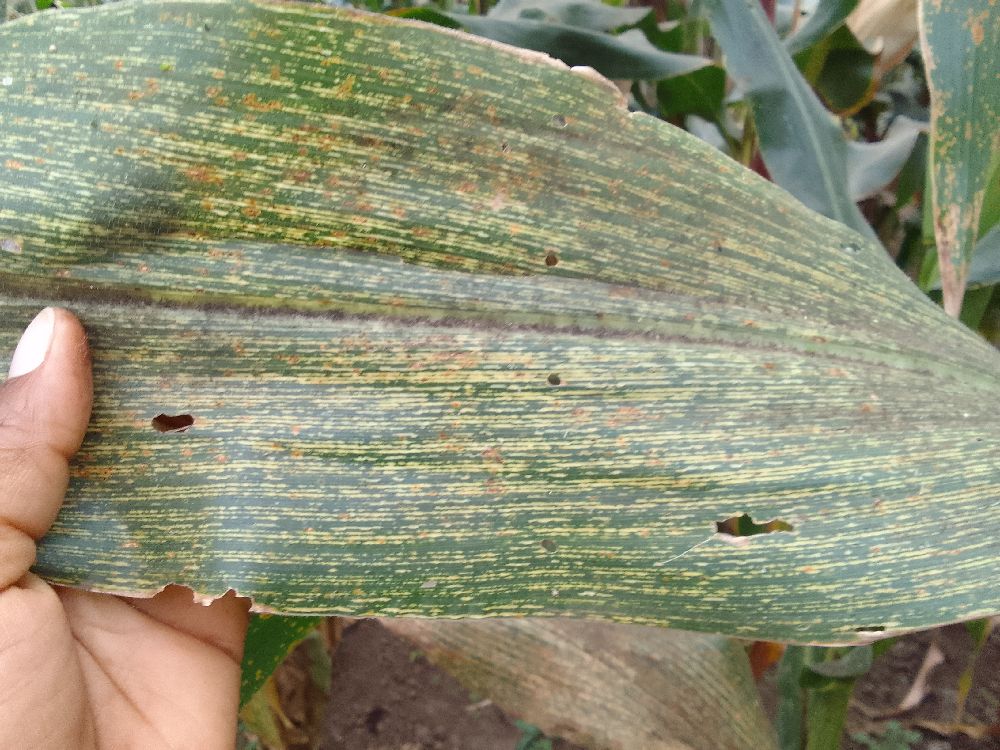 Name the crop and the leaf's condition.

maize, maize streak virus
